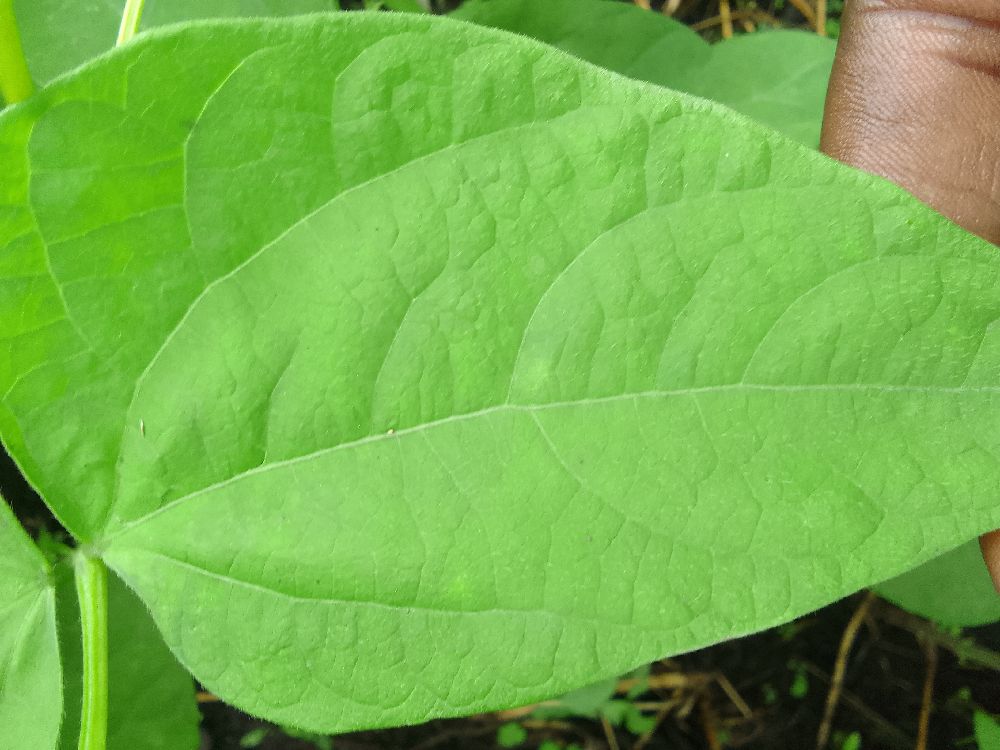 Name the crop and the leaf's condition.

common bean, healthy
